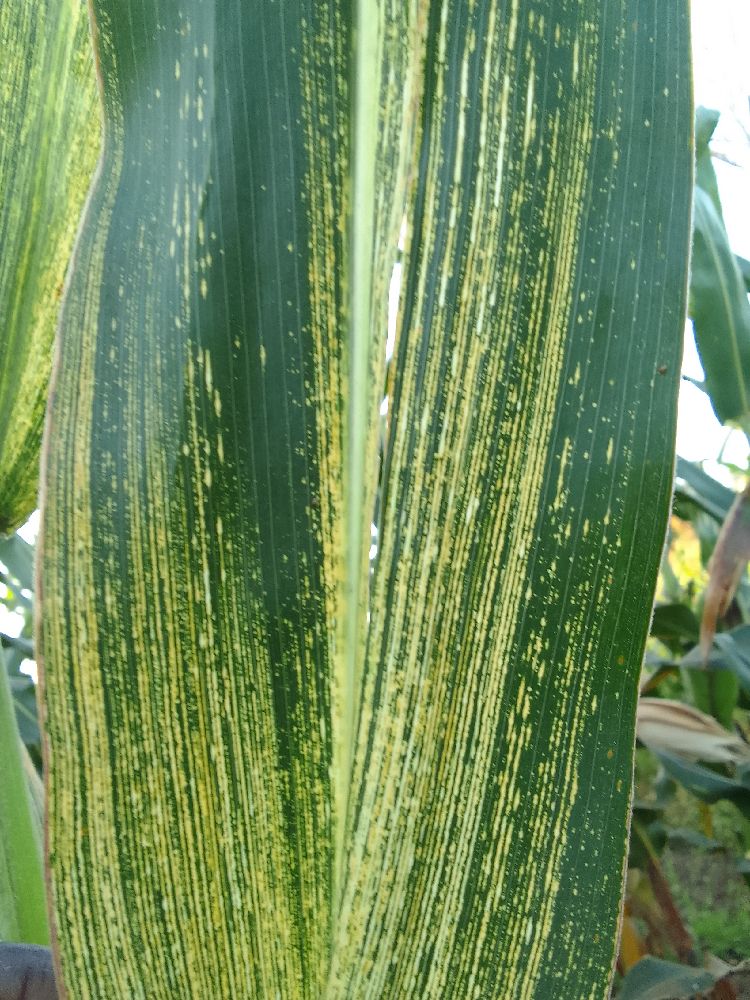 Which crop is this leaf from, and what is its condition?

maize, maize streak virus
